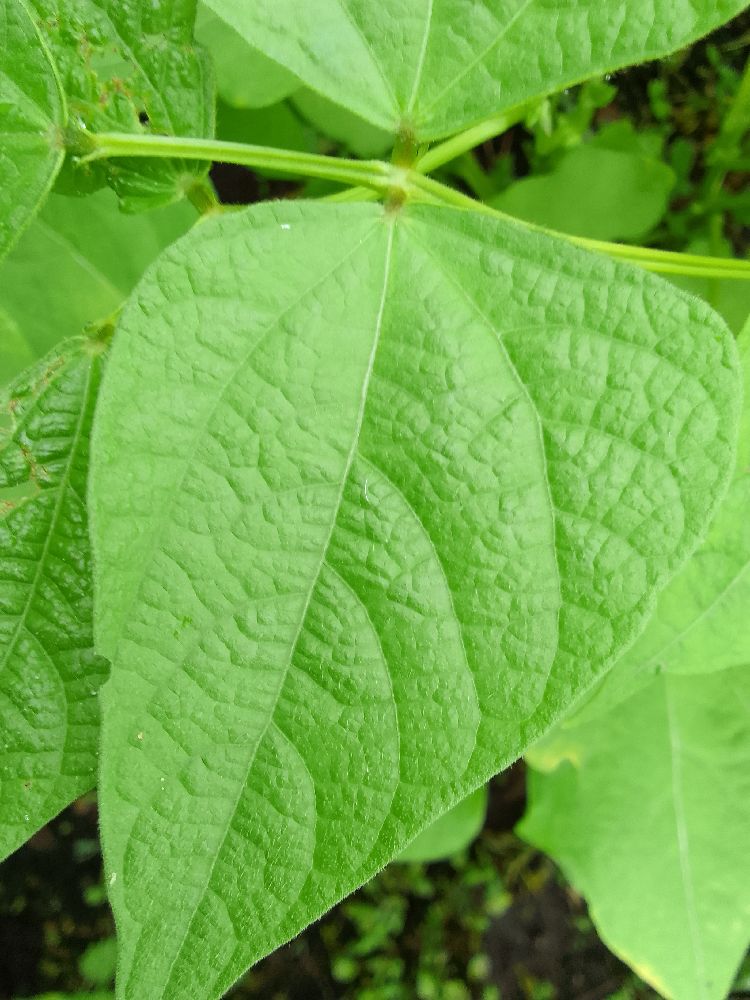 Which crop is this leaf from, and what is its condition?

common bean, healthy
